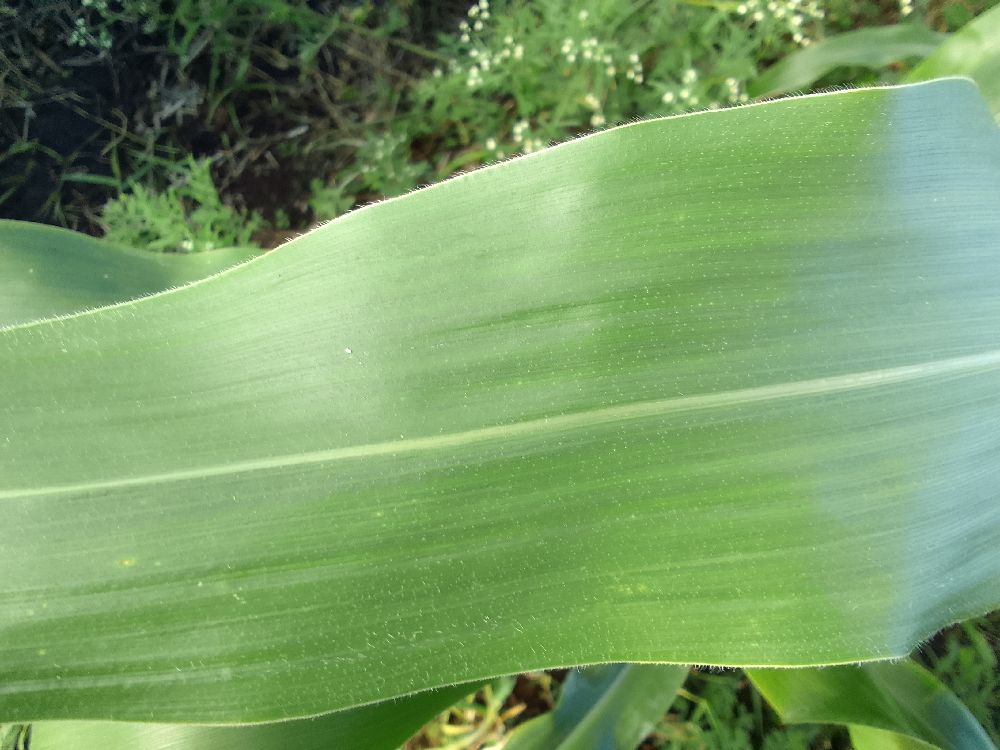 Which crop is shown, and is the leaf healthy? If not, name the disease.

maize, healthy
